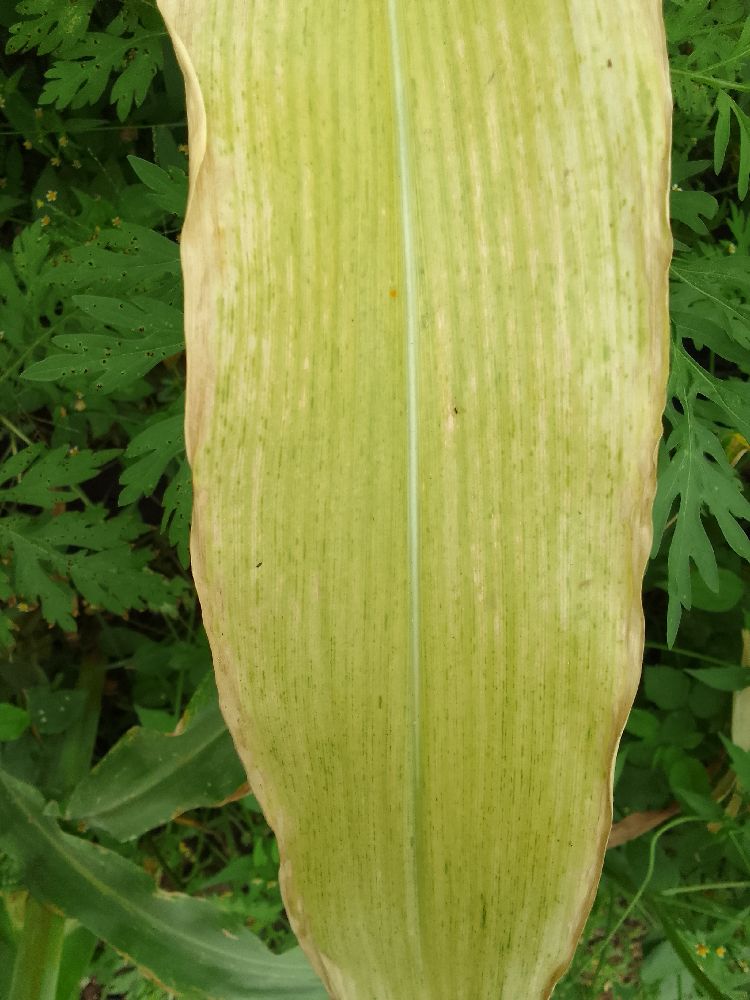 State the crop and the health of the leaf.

maize, maize lethal necrosis
